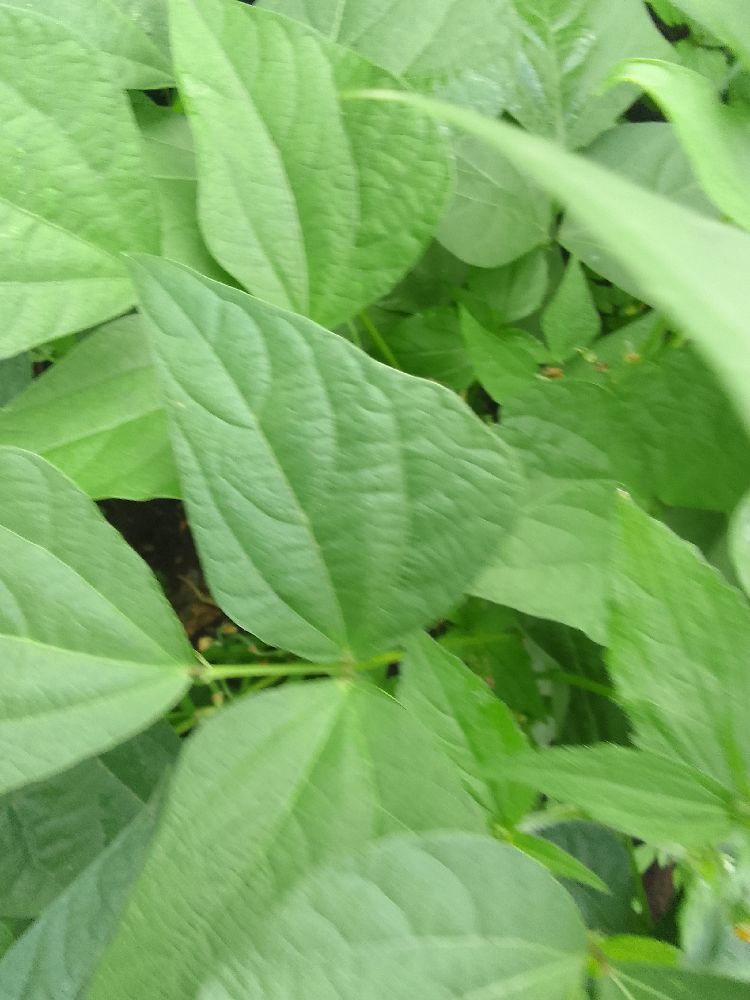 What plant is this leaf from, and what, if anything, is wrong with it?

common bean, healthy
